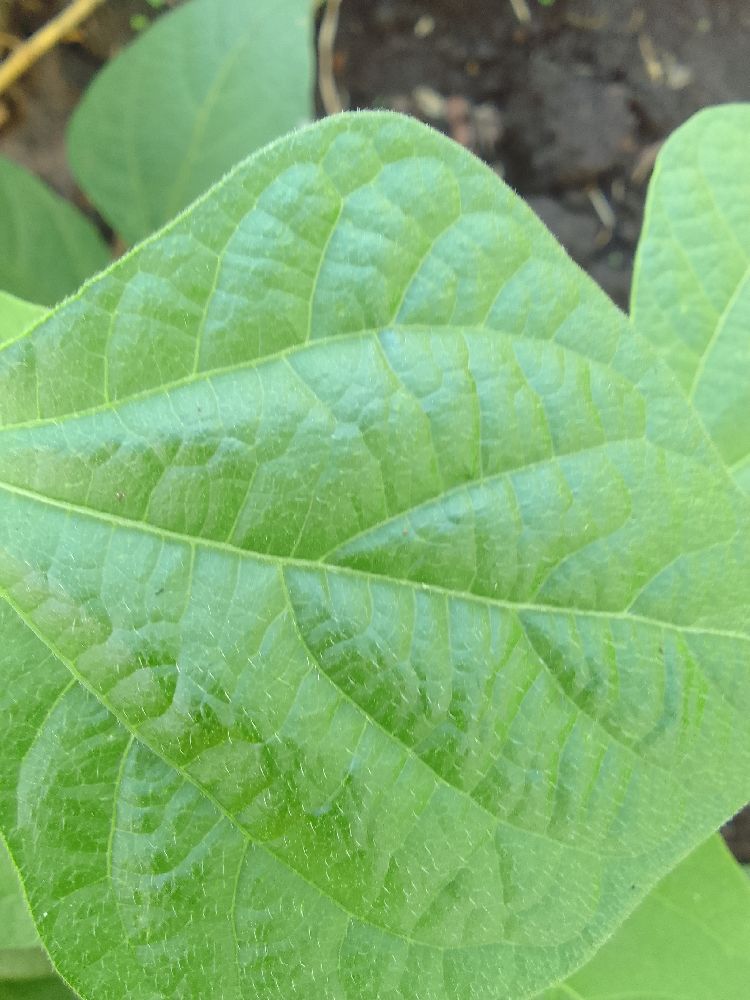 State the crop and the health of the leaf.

common bean, healthy
